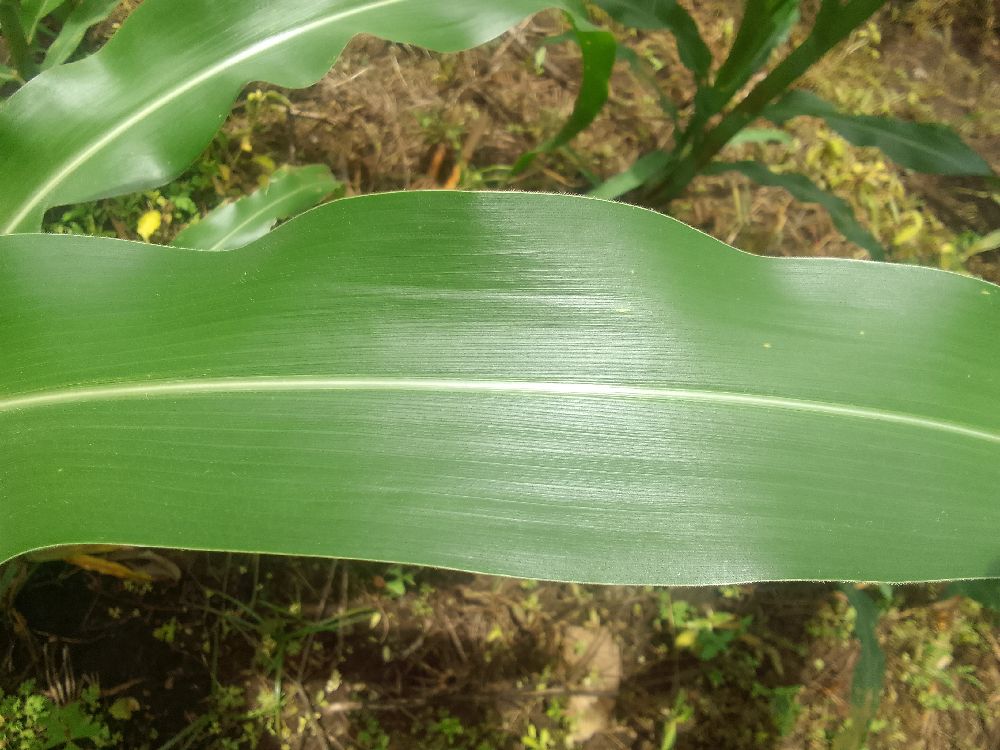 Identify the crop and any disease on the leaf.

maize, healthy
